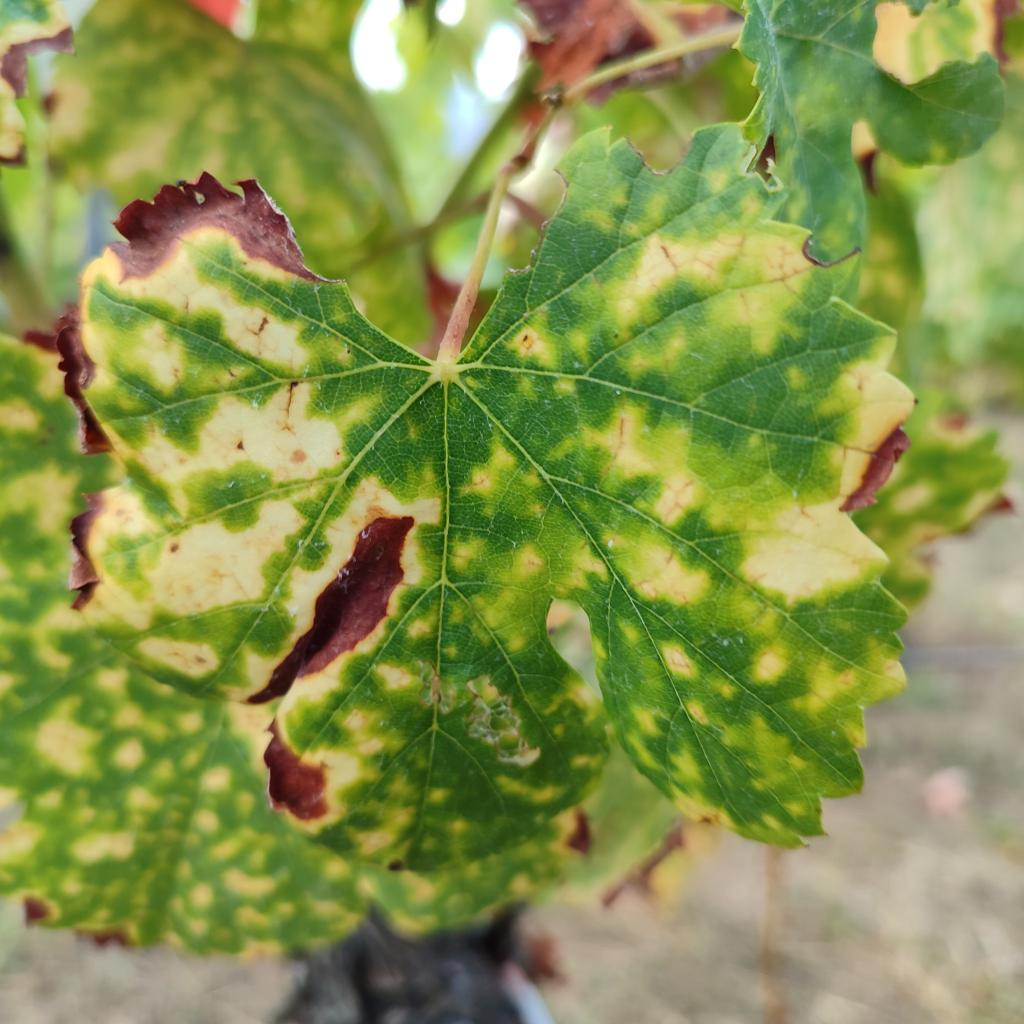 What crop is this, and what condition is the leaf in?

grapevine, esca complex
